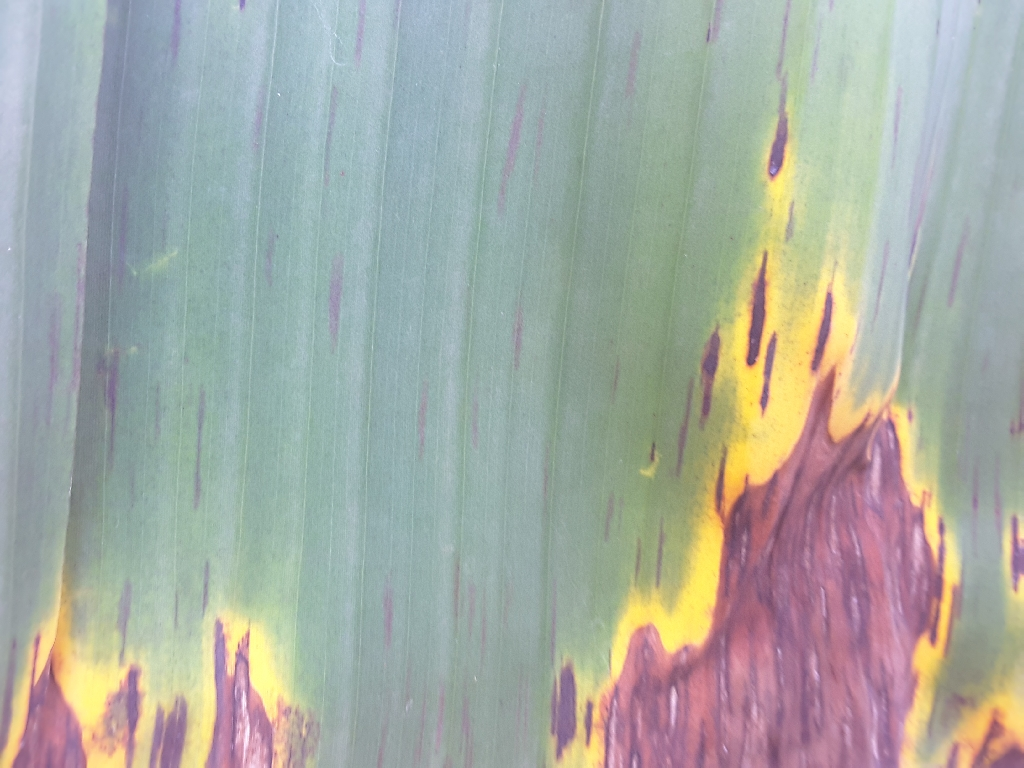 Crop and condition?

banana, black sigatoka
